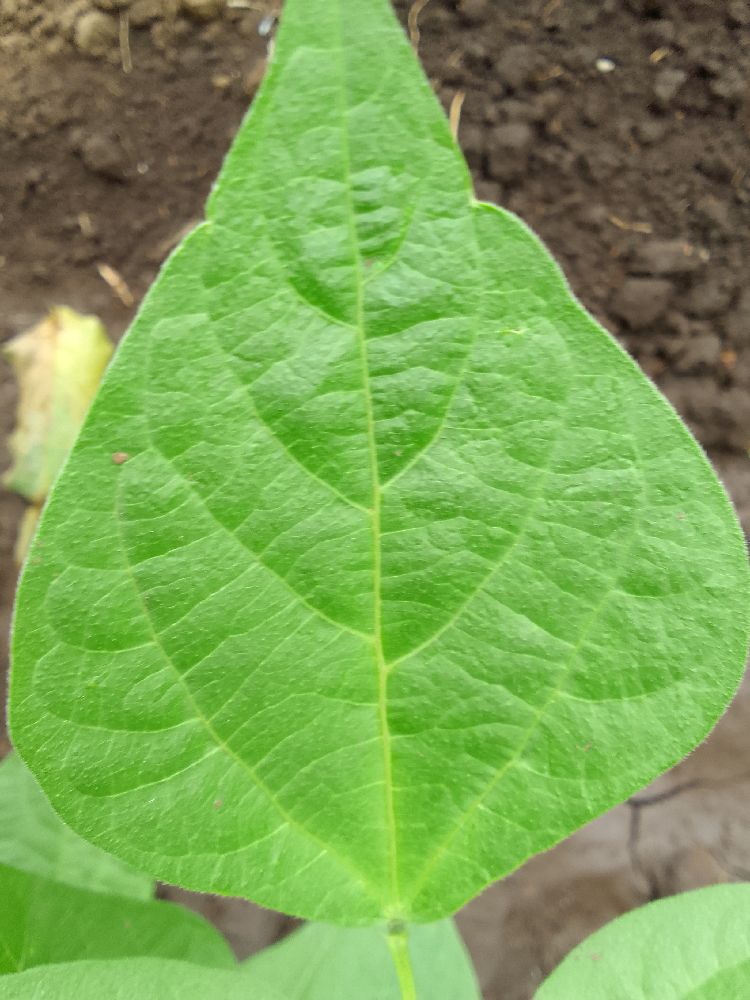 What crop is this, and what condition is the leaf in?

common bean, healthy
